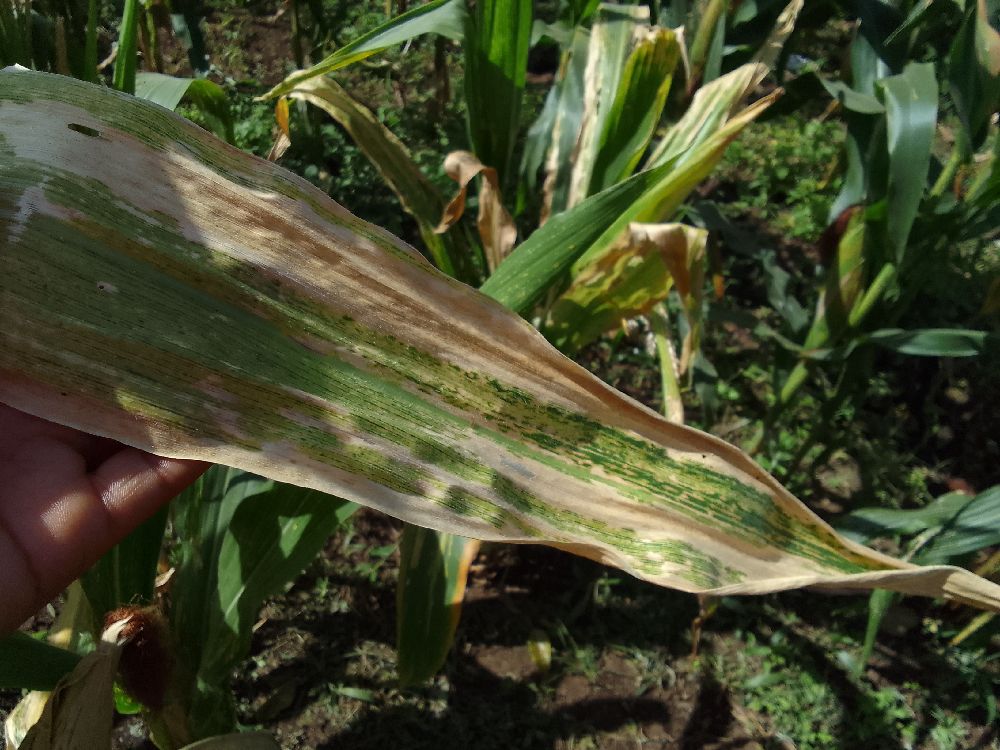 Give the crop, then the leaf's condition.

maize, maize lethal necrosis
